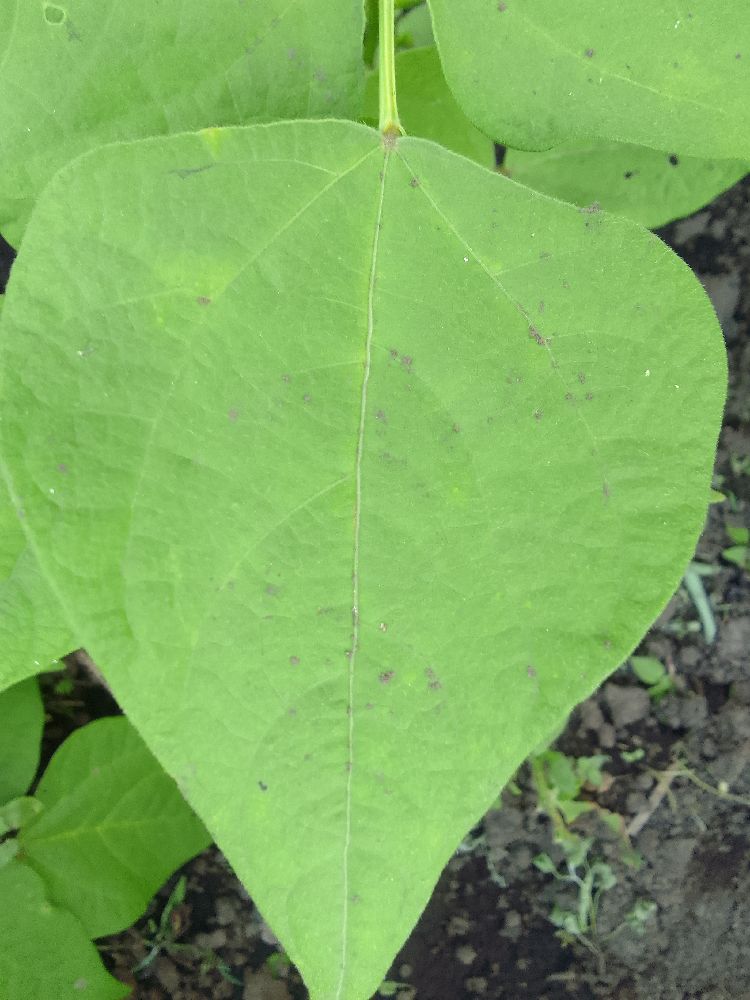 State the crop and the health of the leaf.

common bean, healthy
